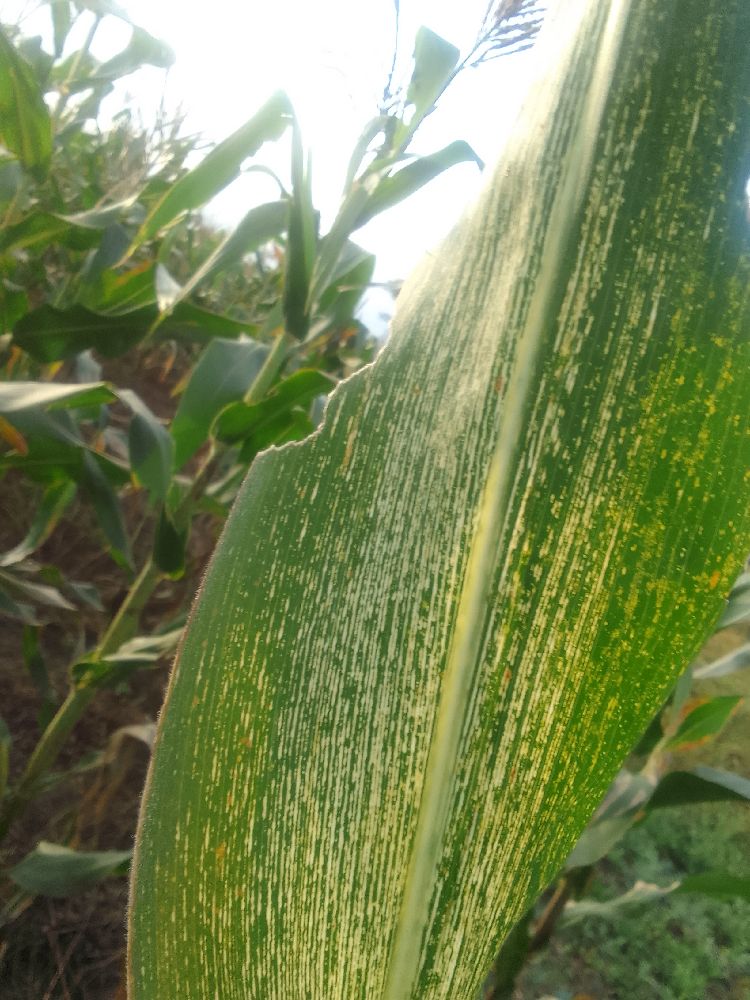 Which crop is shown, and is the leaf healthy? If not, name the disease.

maize, maize streak virus
